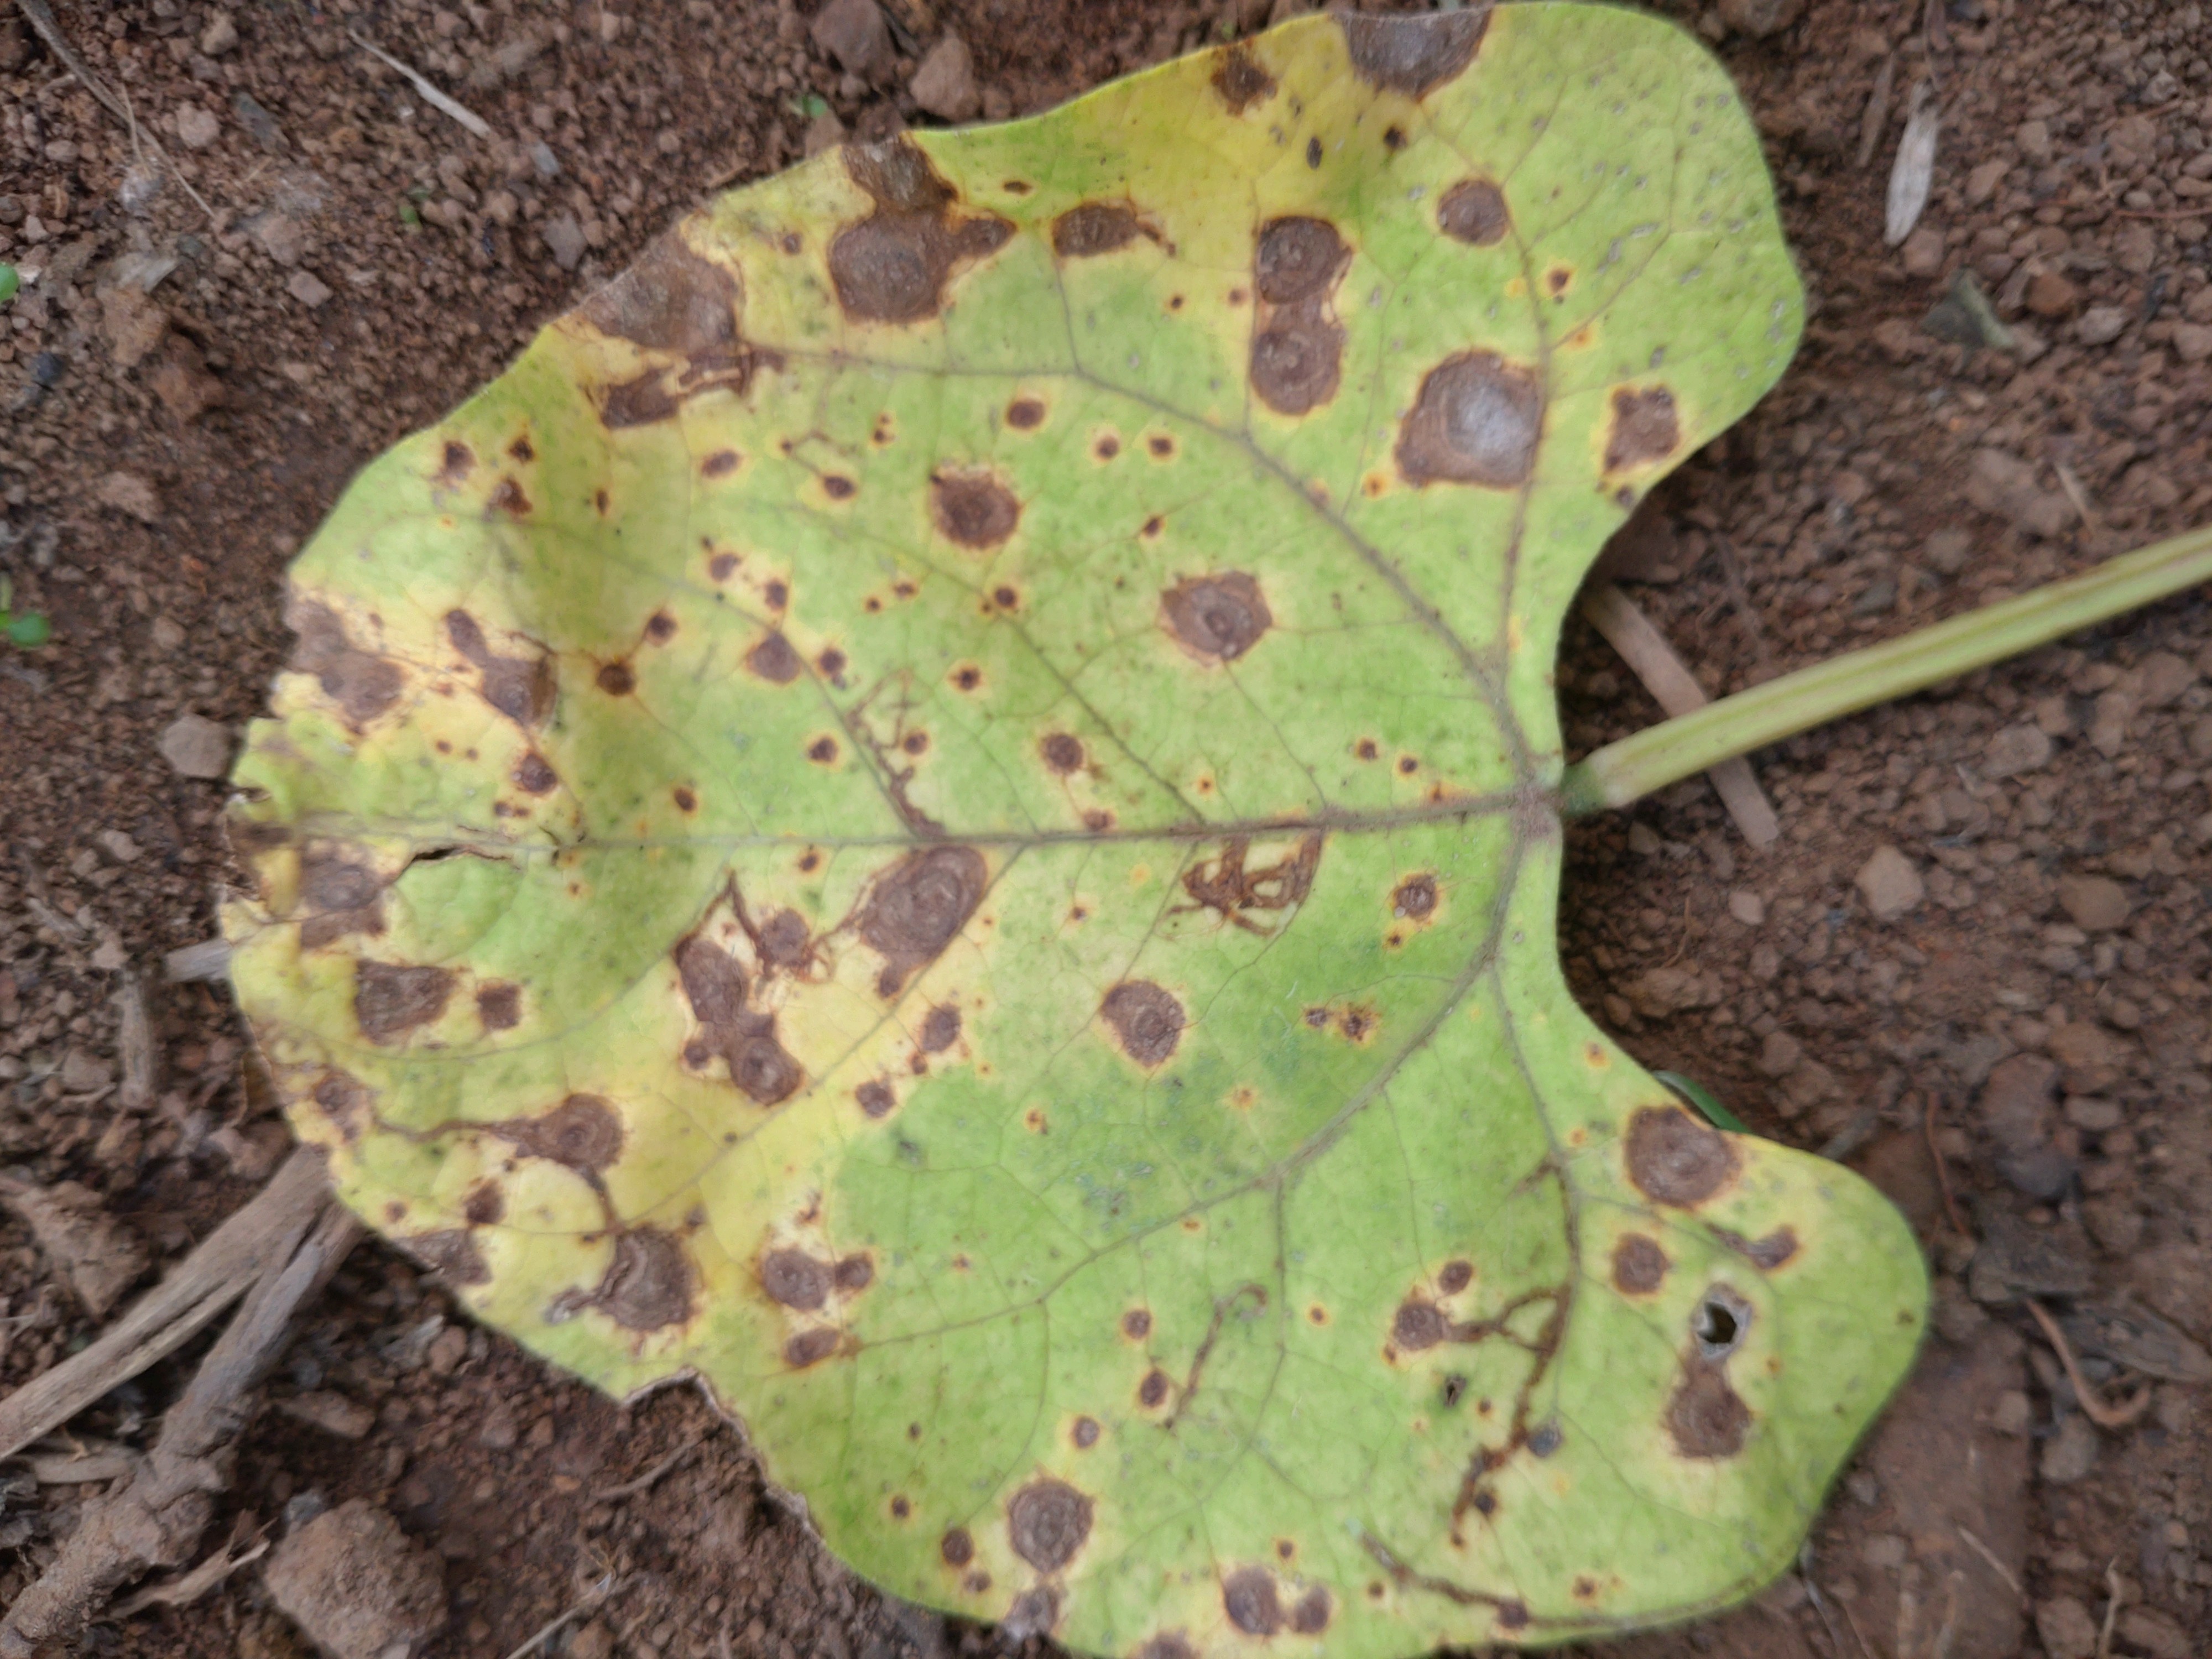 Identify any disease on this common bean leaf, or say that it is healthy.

rust
